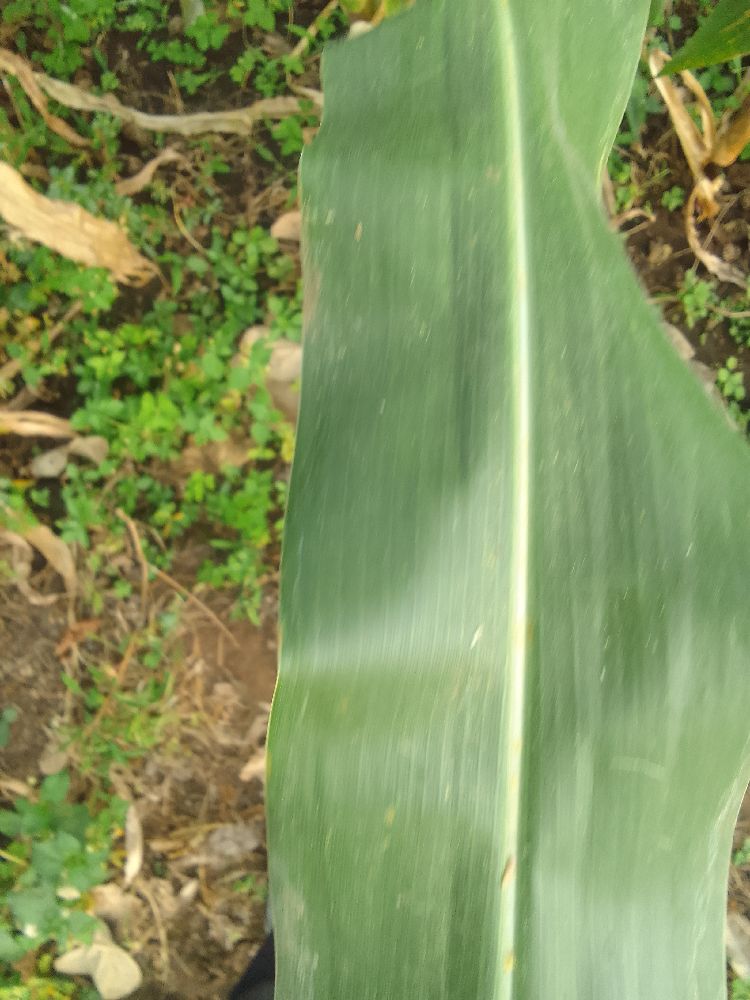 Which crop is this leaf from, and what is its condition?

maize, healthy
